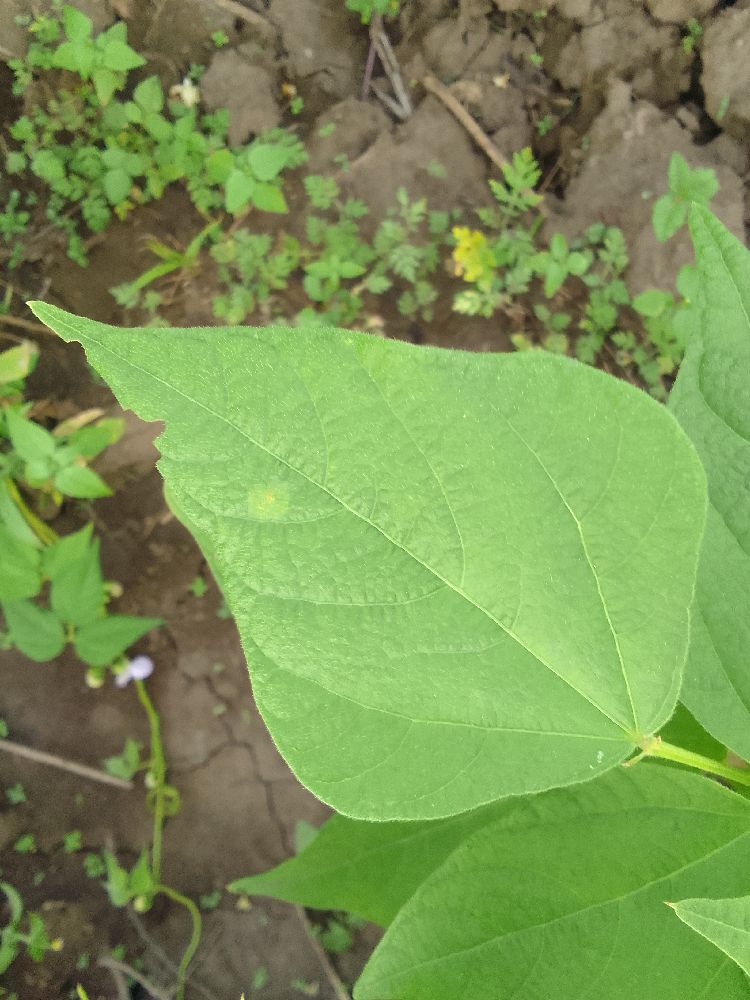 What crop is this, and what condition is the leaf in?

common bean, healthy
